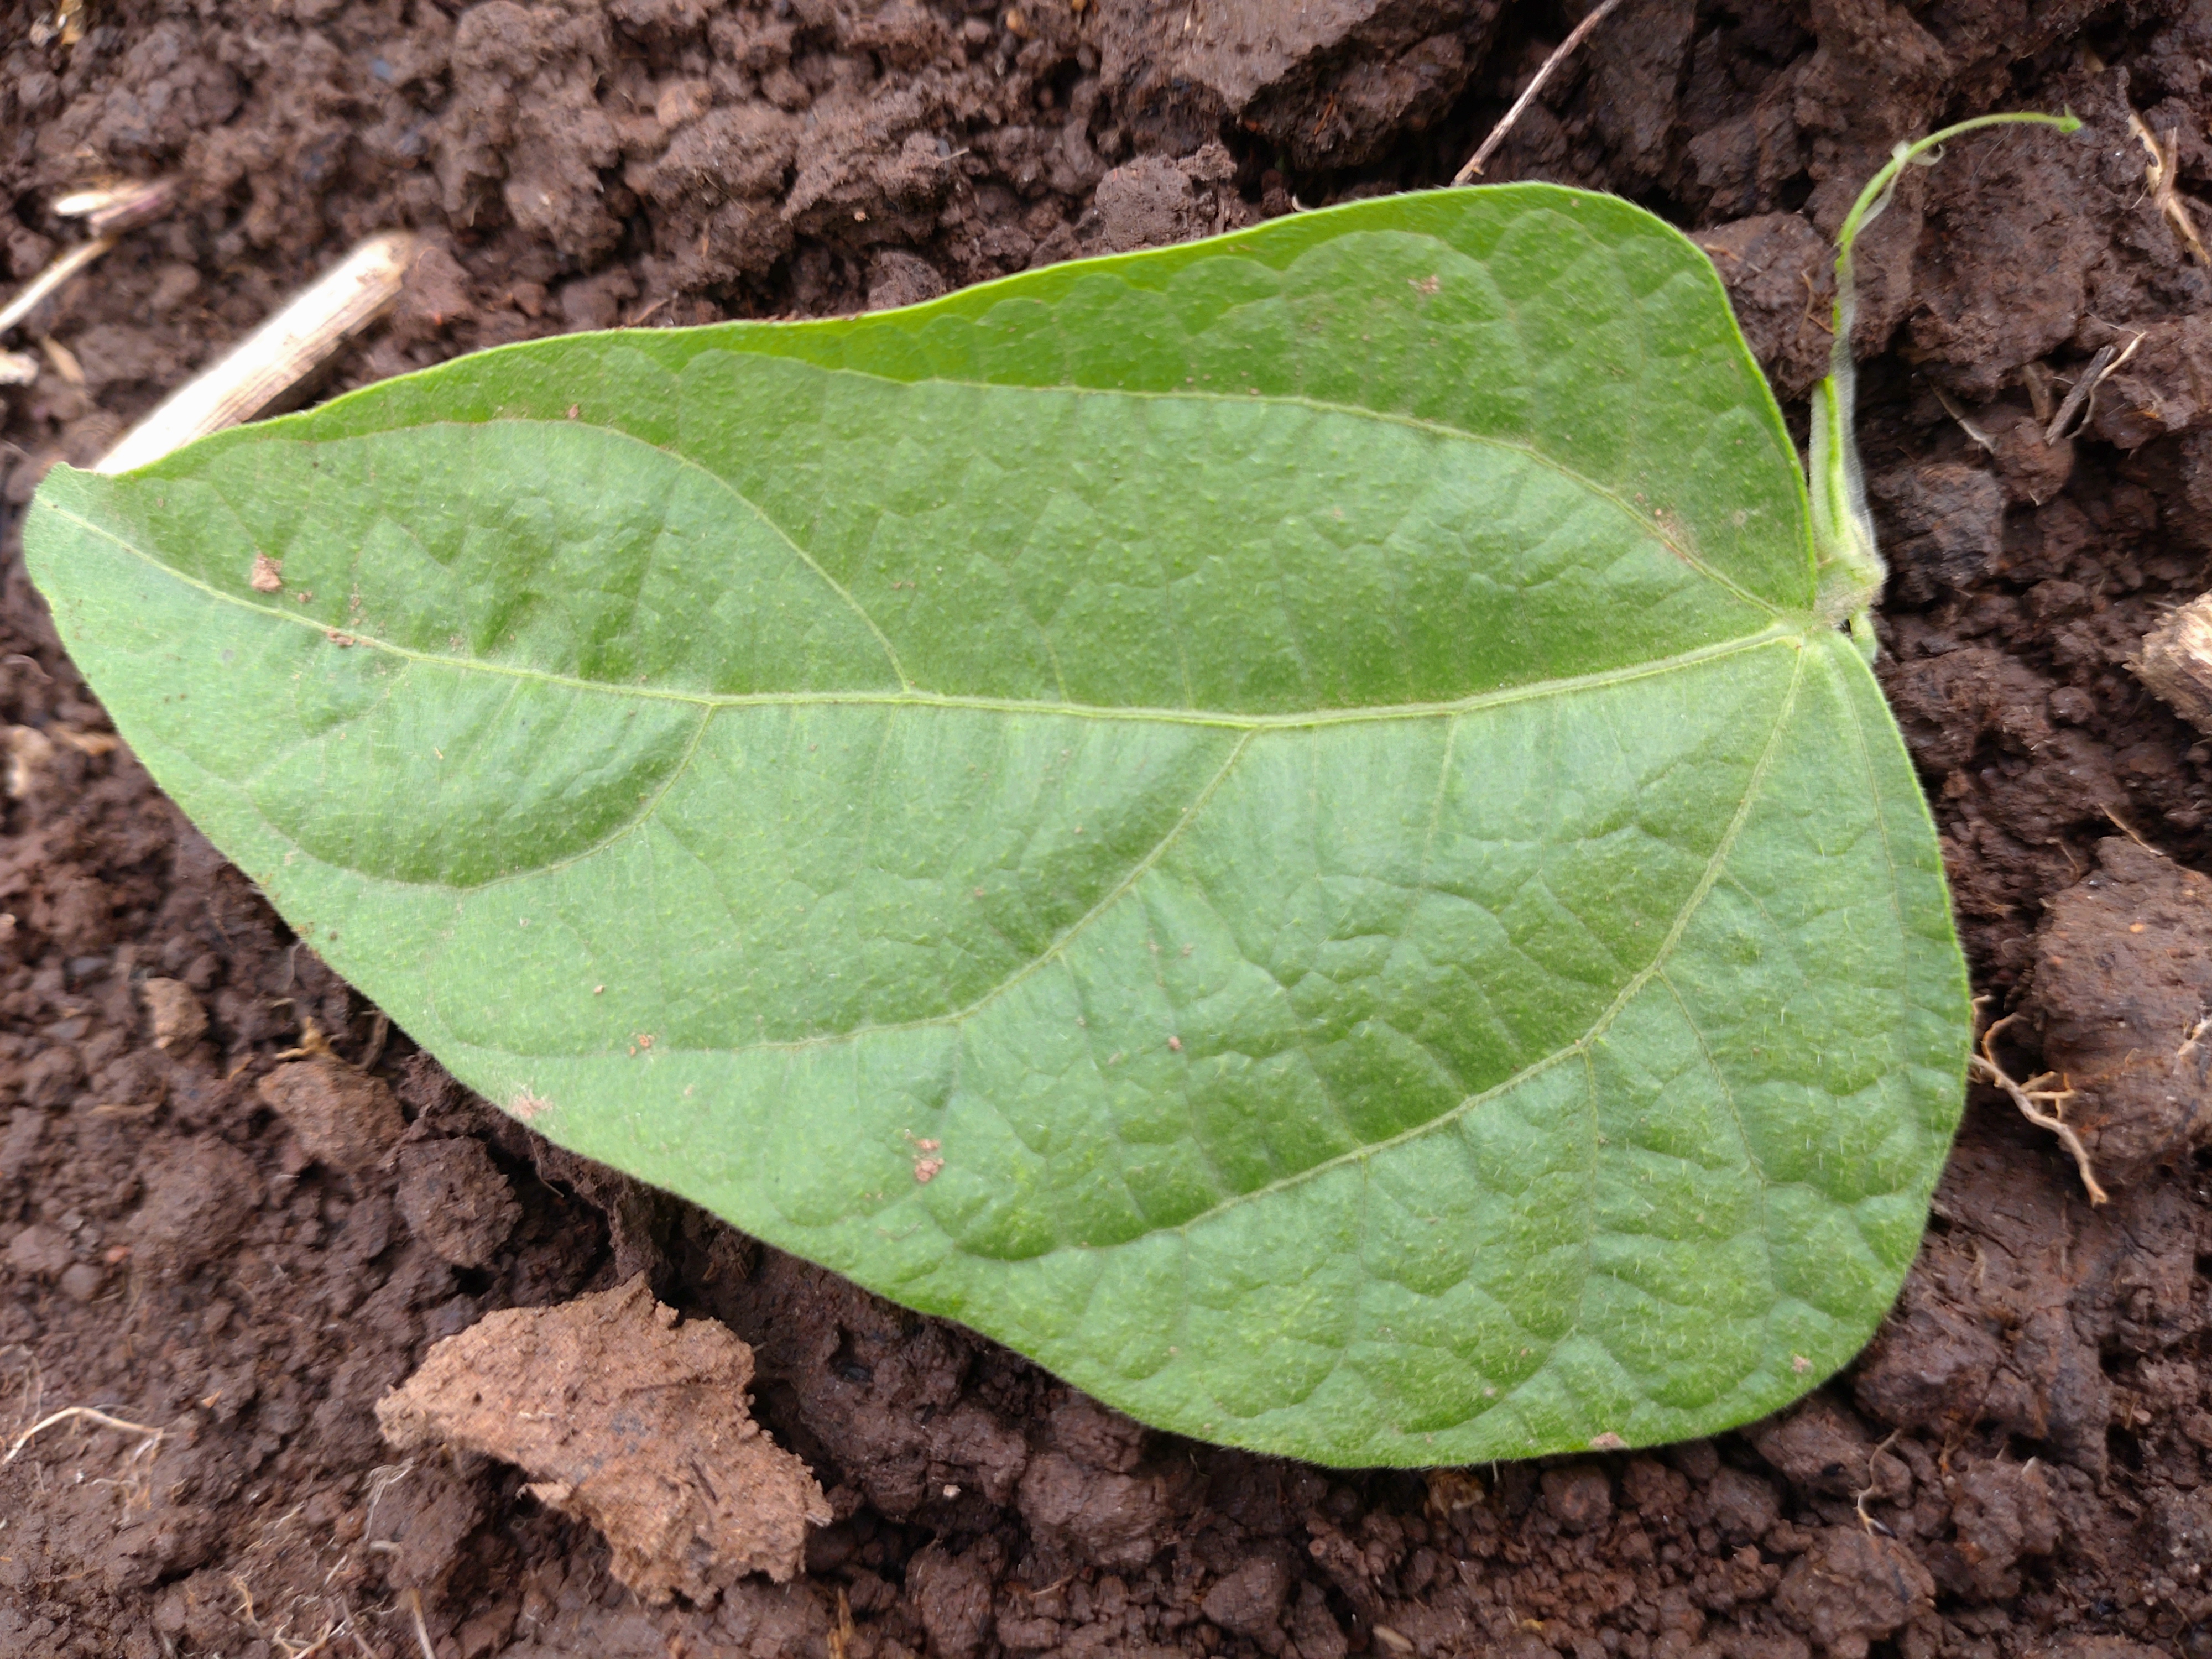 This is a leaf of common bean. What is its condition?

healthy
